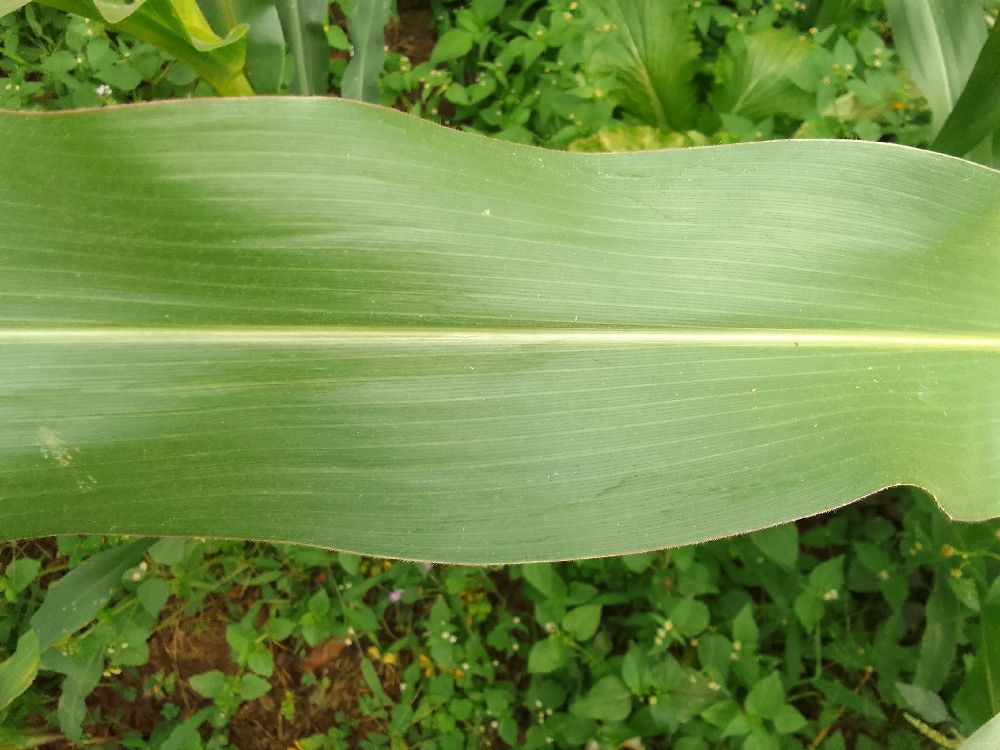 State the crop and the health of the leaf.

maize, healthy
